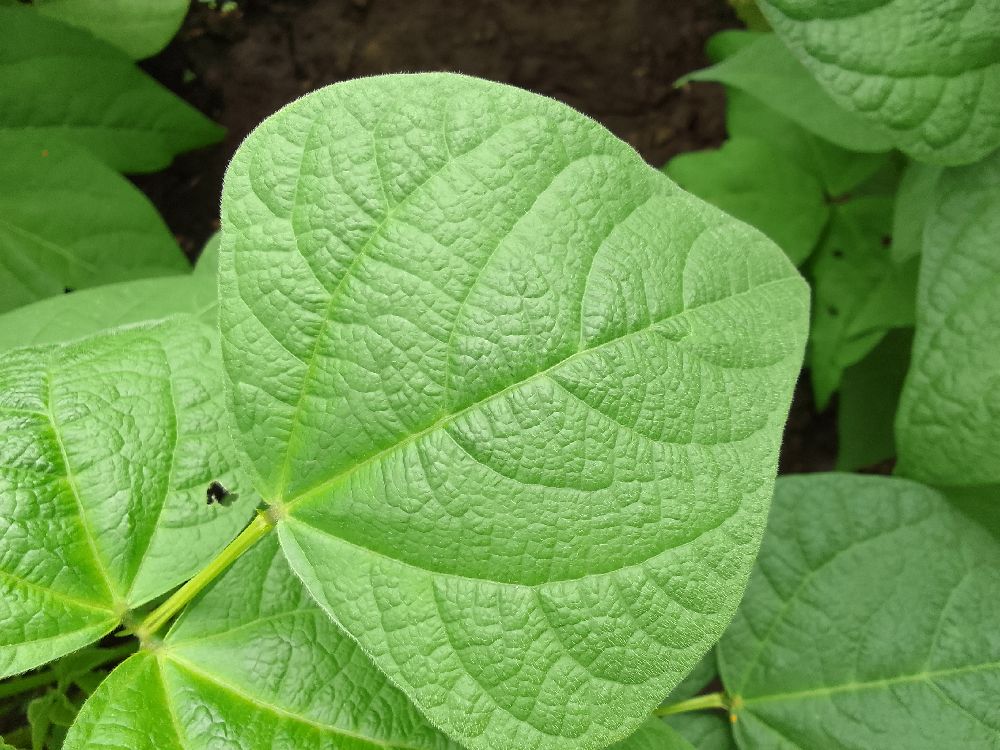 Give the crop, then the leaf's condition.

common bean, healthy
